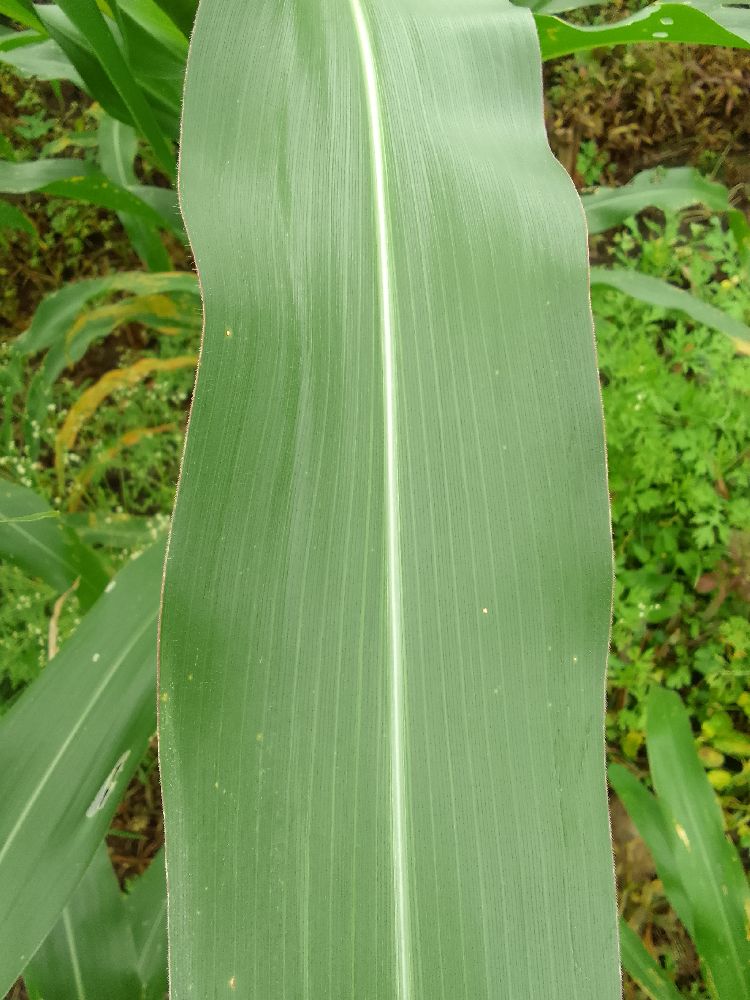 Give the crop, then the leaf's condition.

maize, healthy
